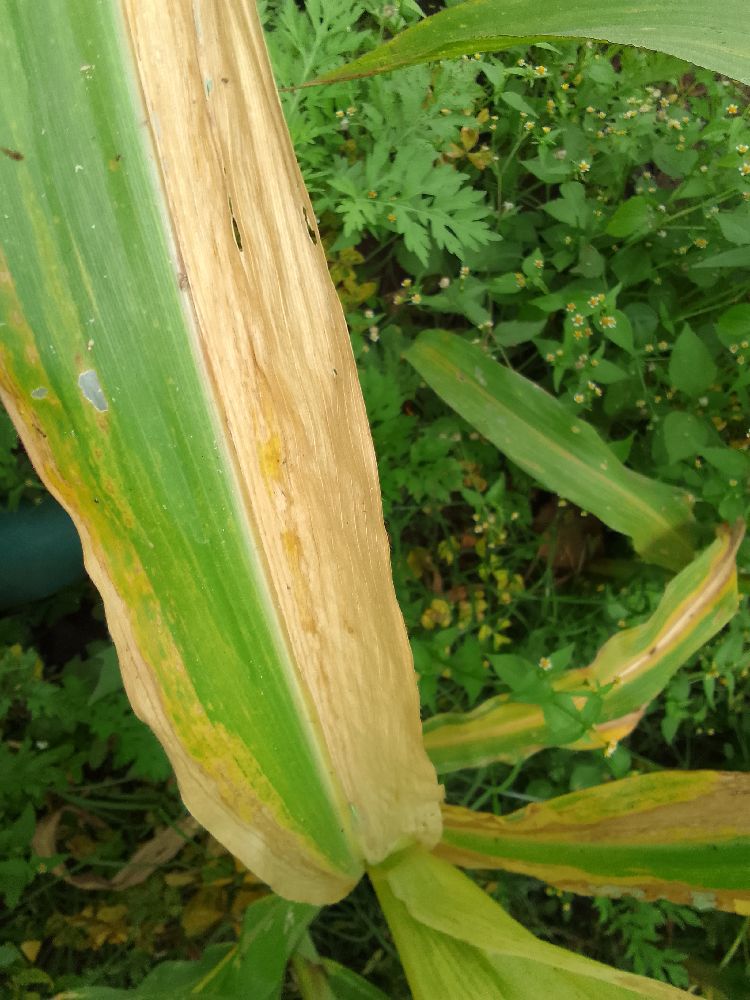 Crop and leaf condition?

maize, maize lethal necrosis
